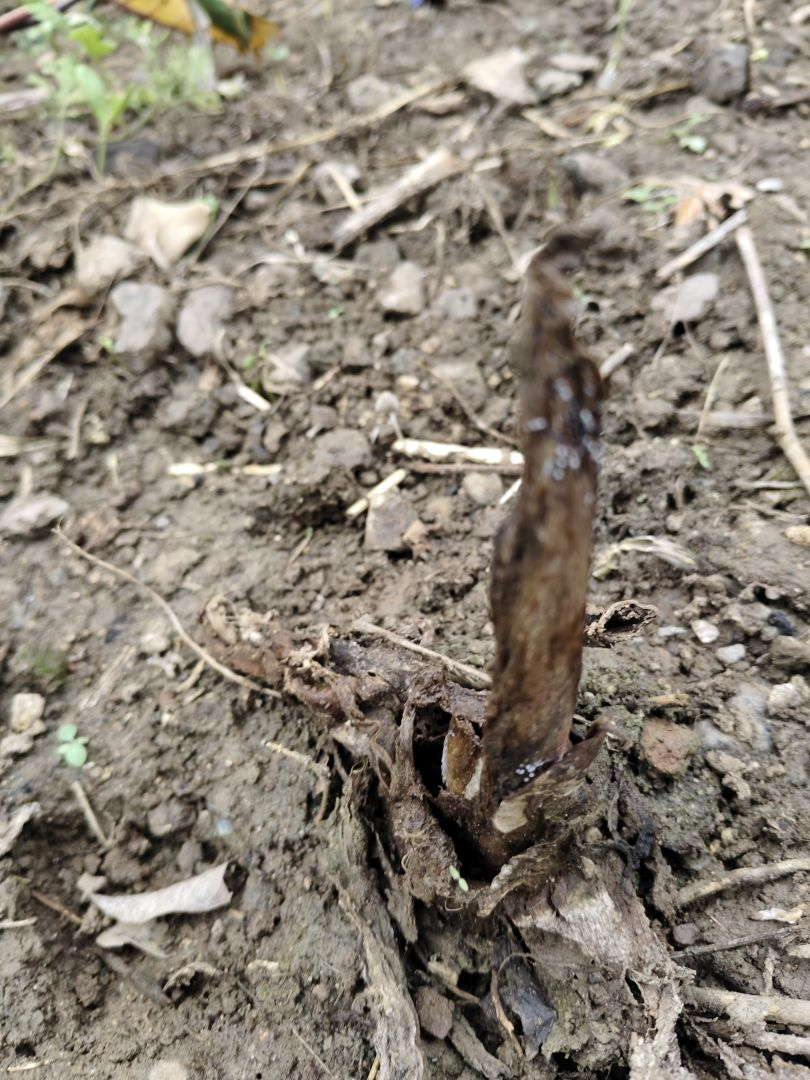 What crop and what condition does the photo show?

taro, root rot
